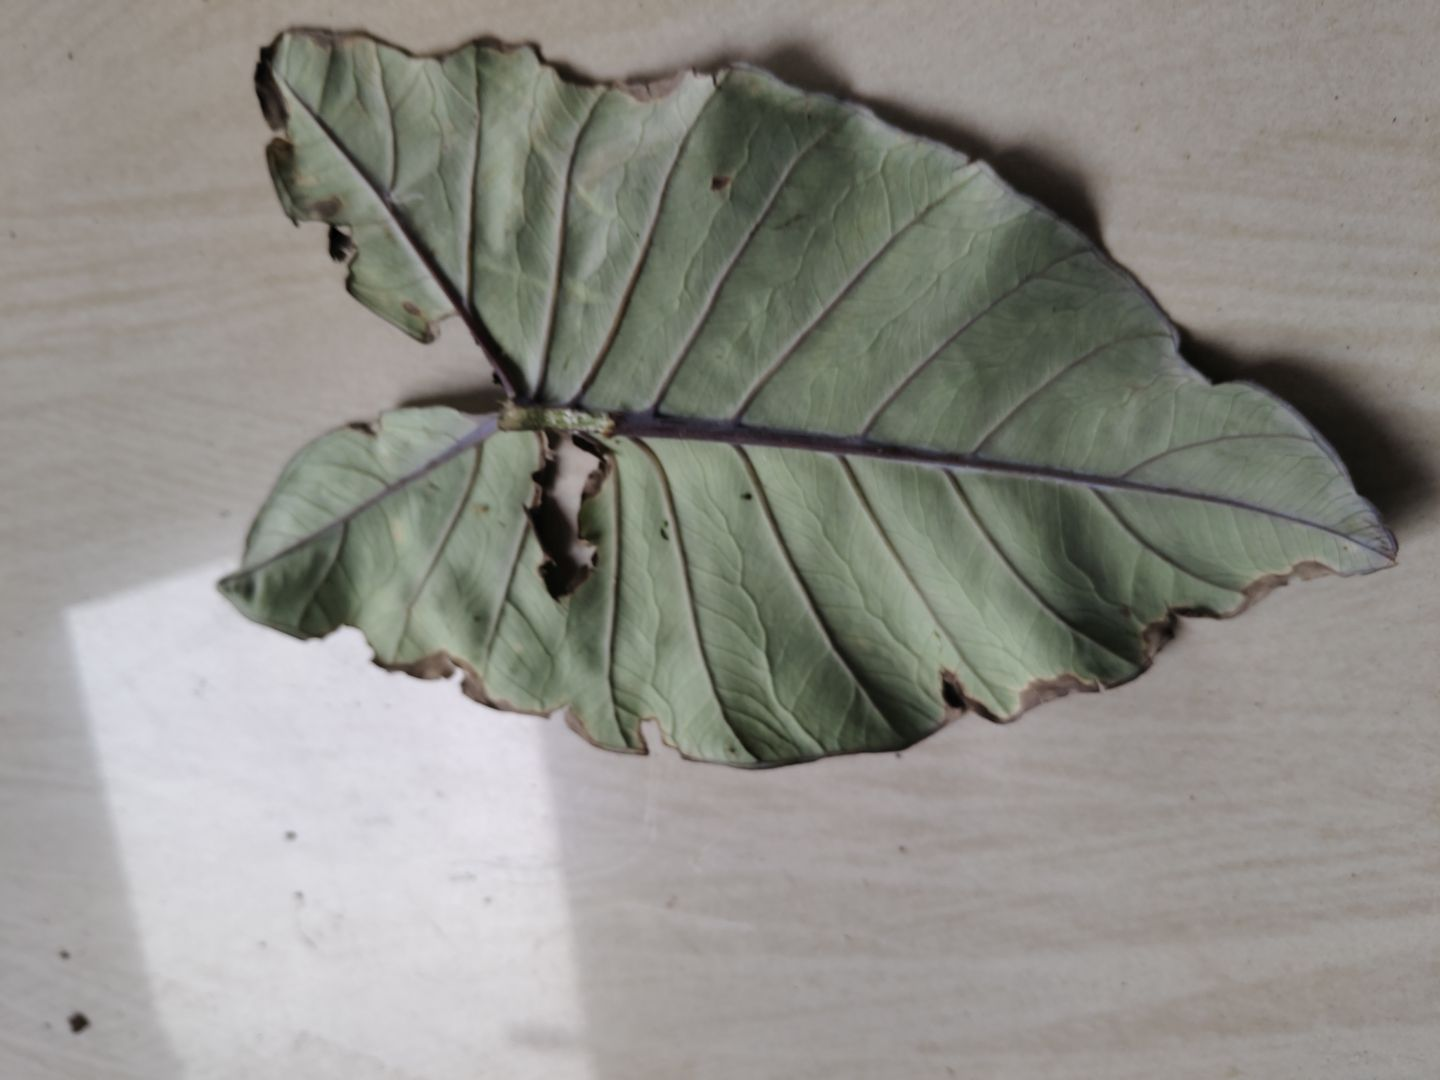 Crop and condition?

taro, leaf blight
